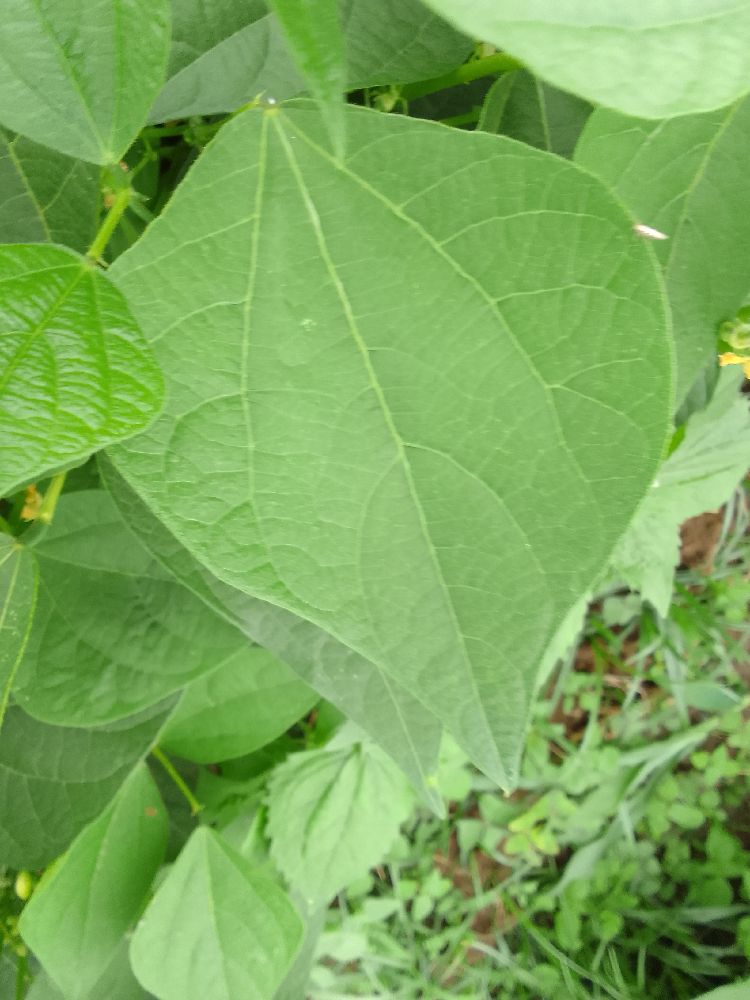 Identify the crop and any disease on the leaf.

common bean, healthy
